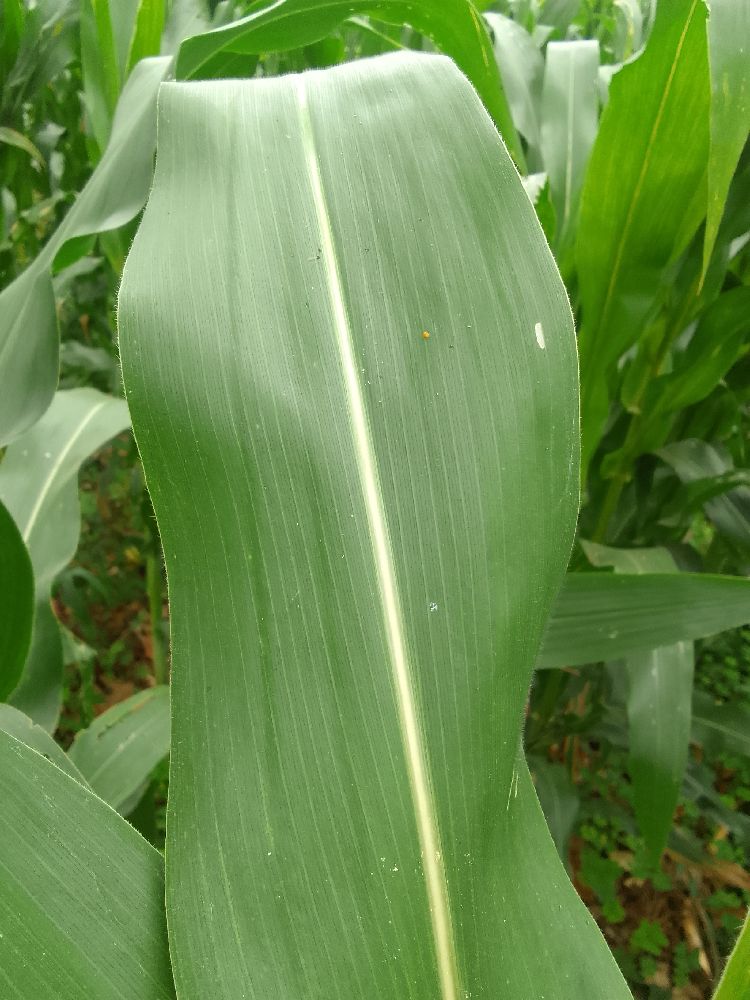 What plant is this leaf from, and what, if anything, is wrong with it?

maize, healthy
